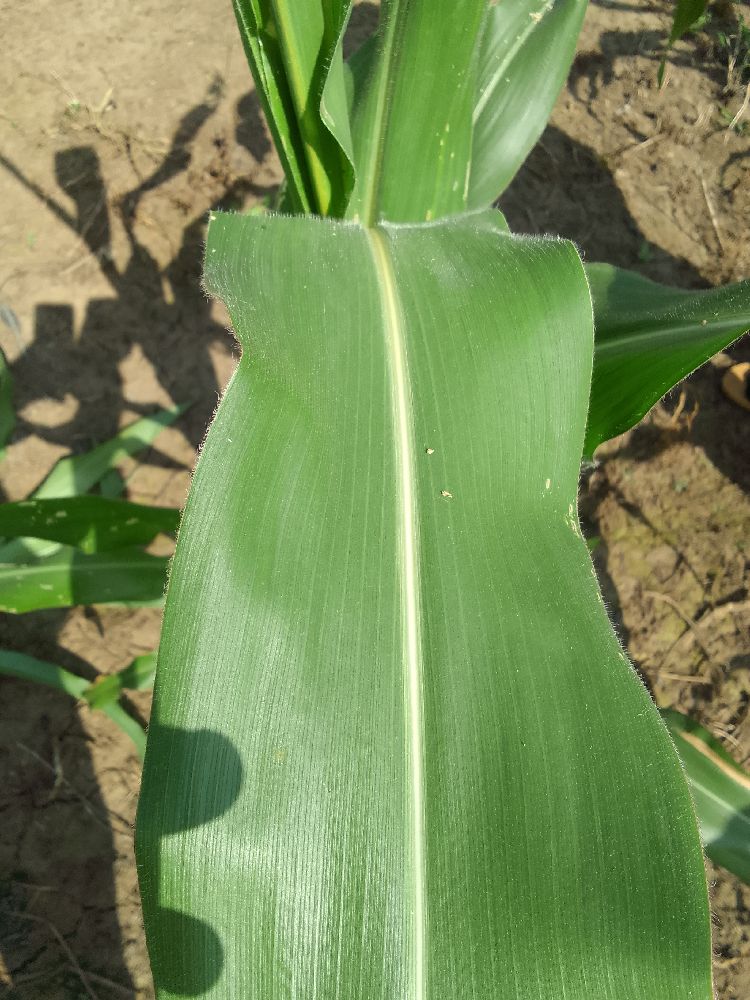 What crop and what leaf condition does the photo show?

maize, healthy
